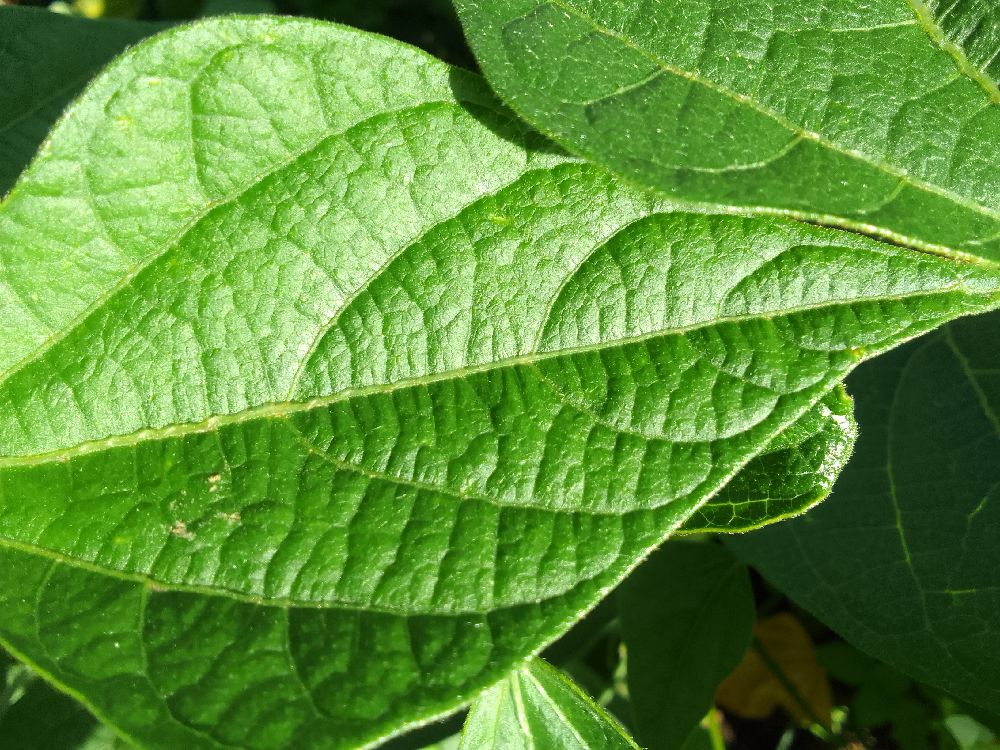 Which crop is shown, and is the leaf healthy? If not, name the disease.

common bean, healthy
